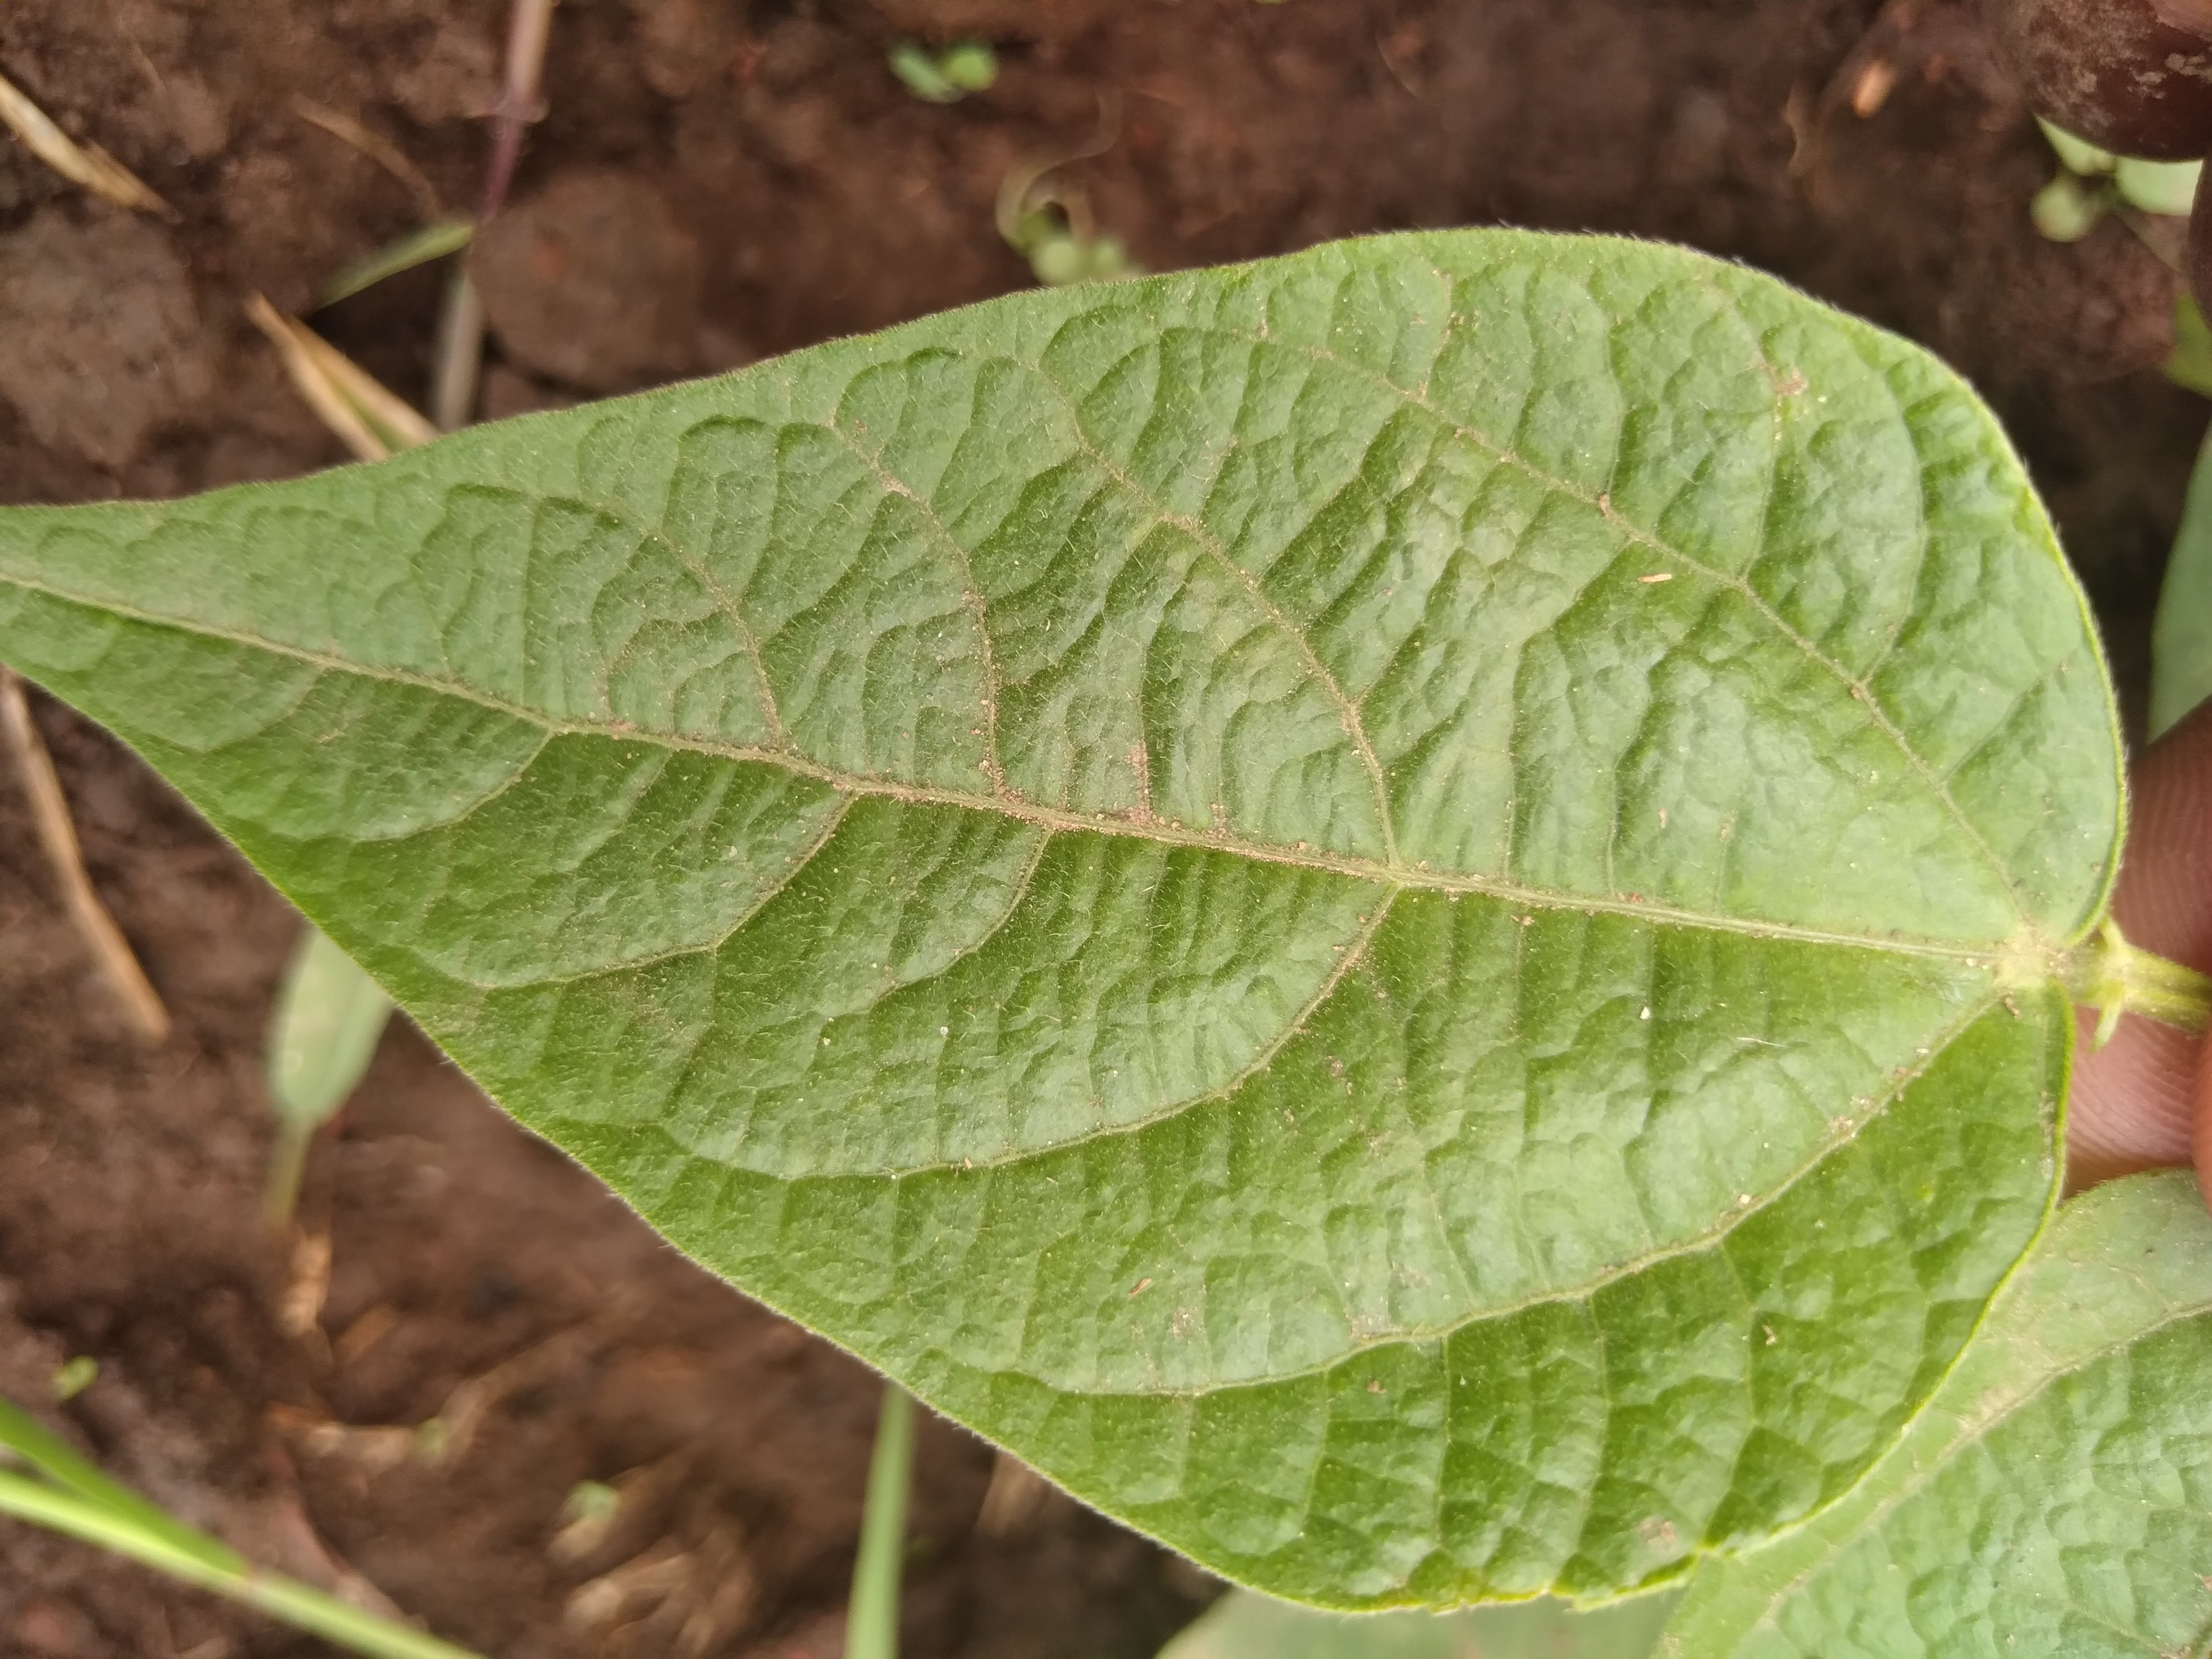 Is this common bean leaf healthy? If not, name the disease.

healthy
